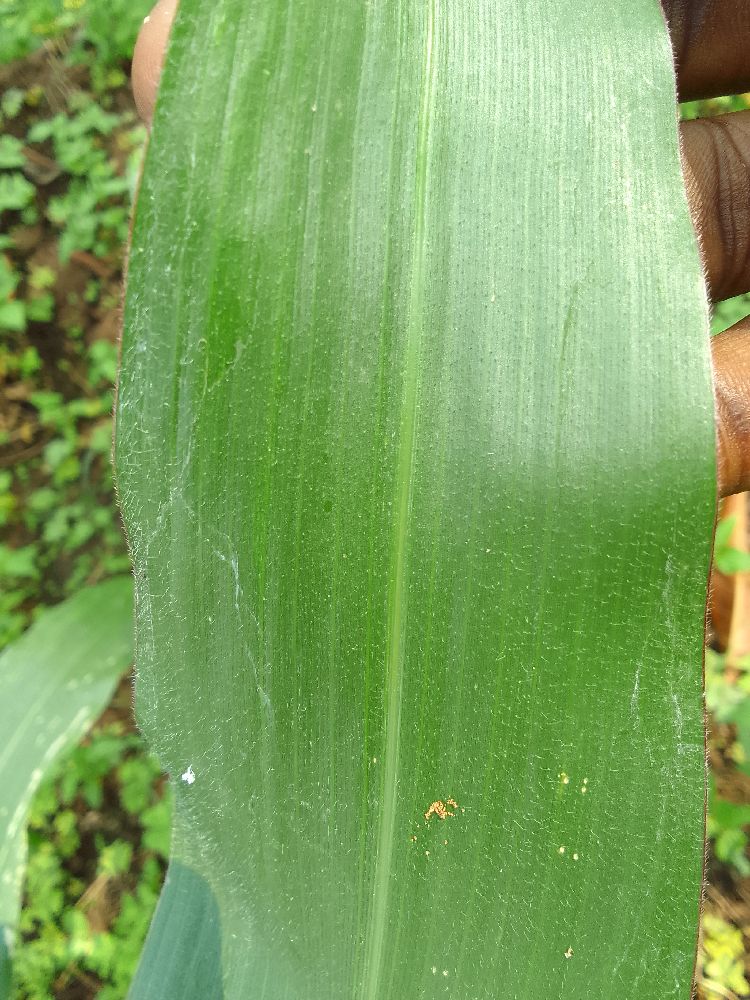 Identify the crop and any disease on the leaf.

maize, healthy
